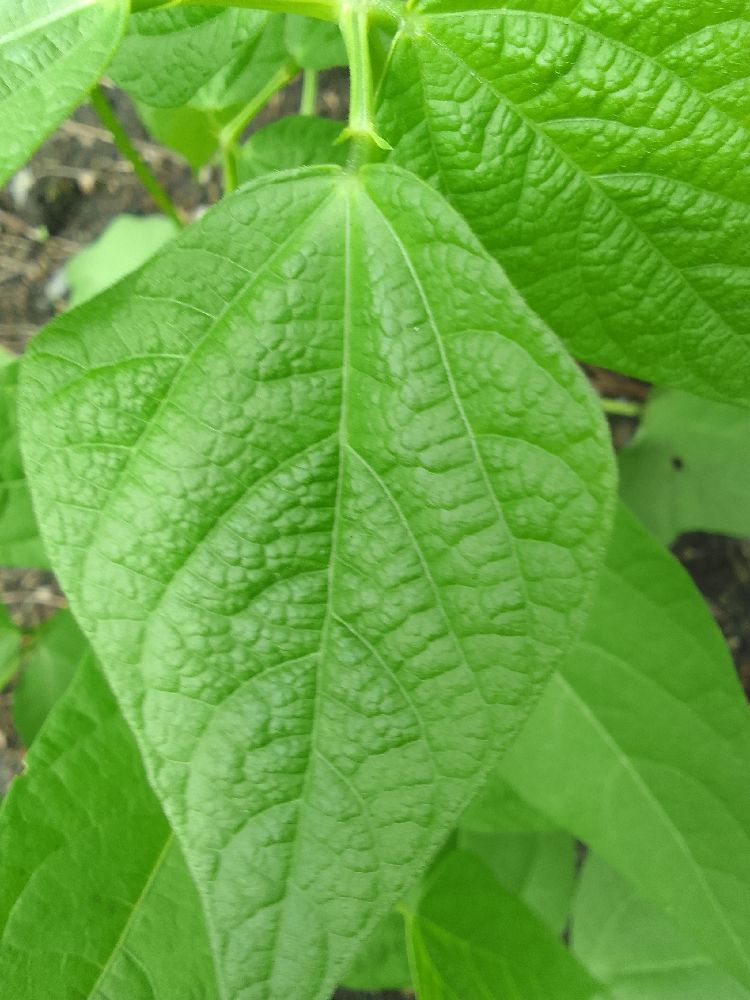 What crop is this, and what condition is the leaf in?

common bean, healthy
